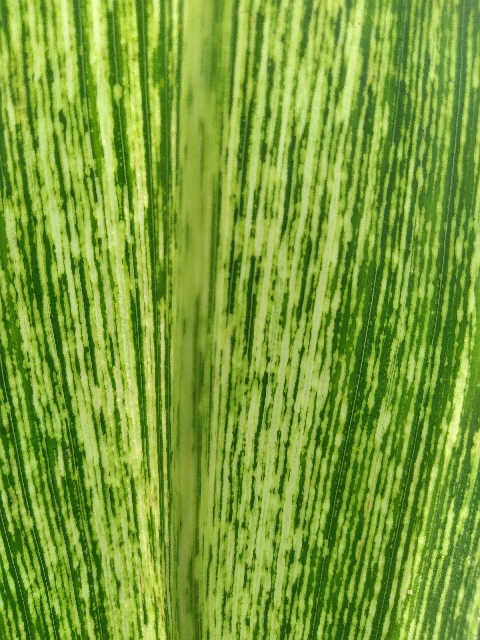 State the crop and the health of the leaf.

maize, maize streak virus
